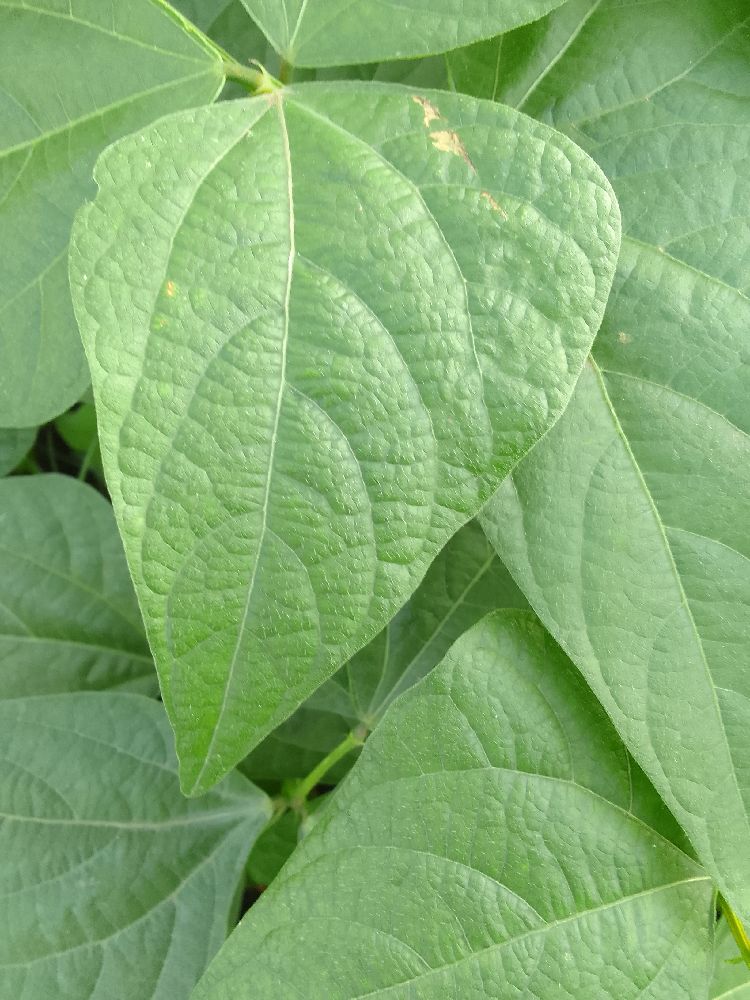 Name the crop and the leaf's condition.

common bean, healthy
